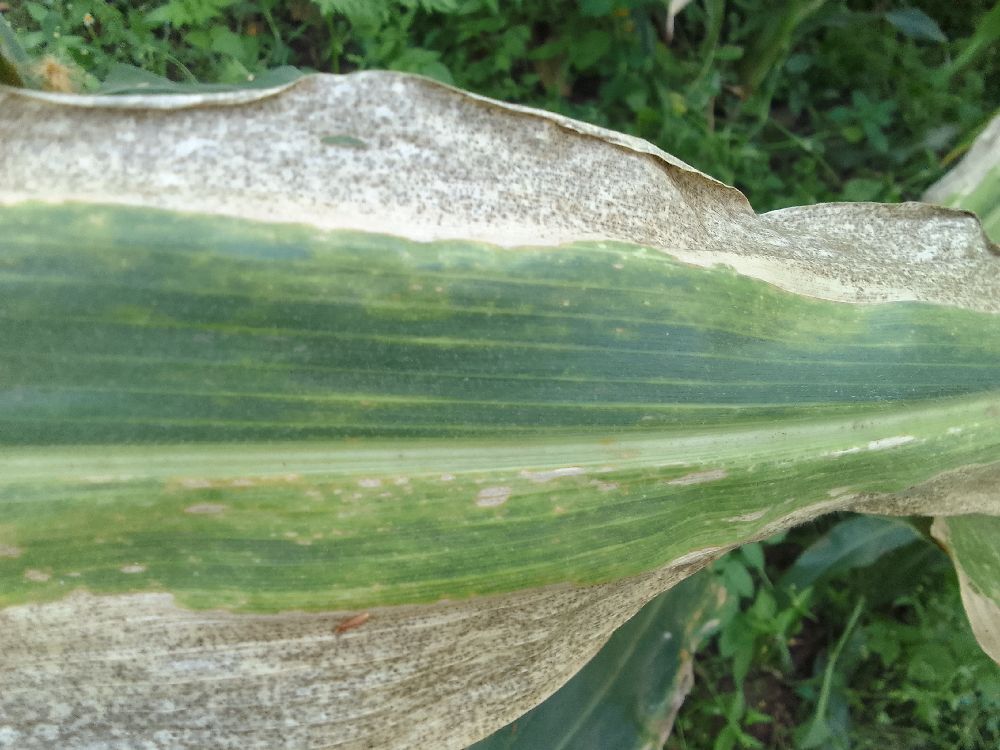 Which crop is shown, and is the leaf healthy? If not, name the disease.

maize, maize lethal necrosis
